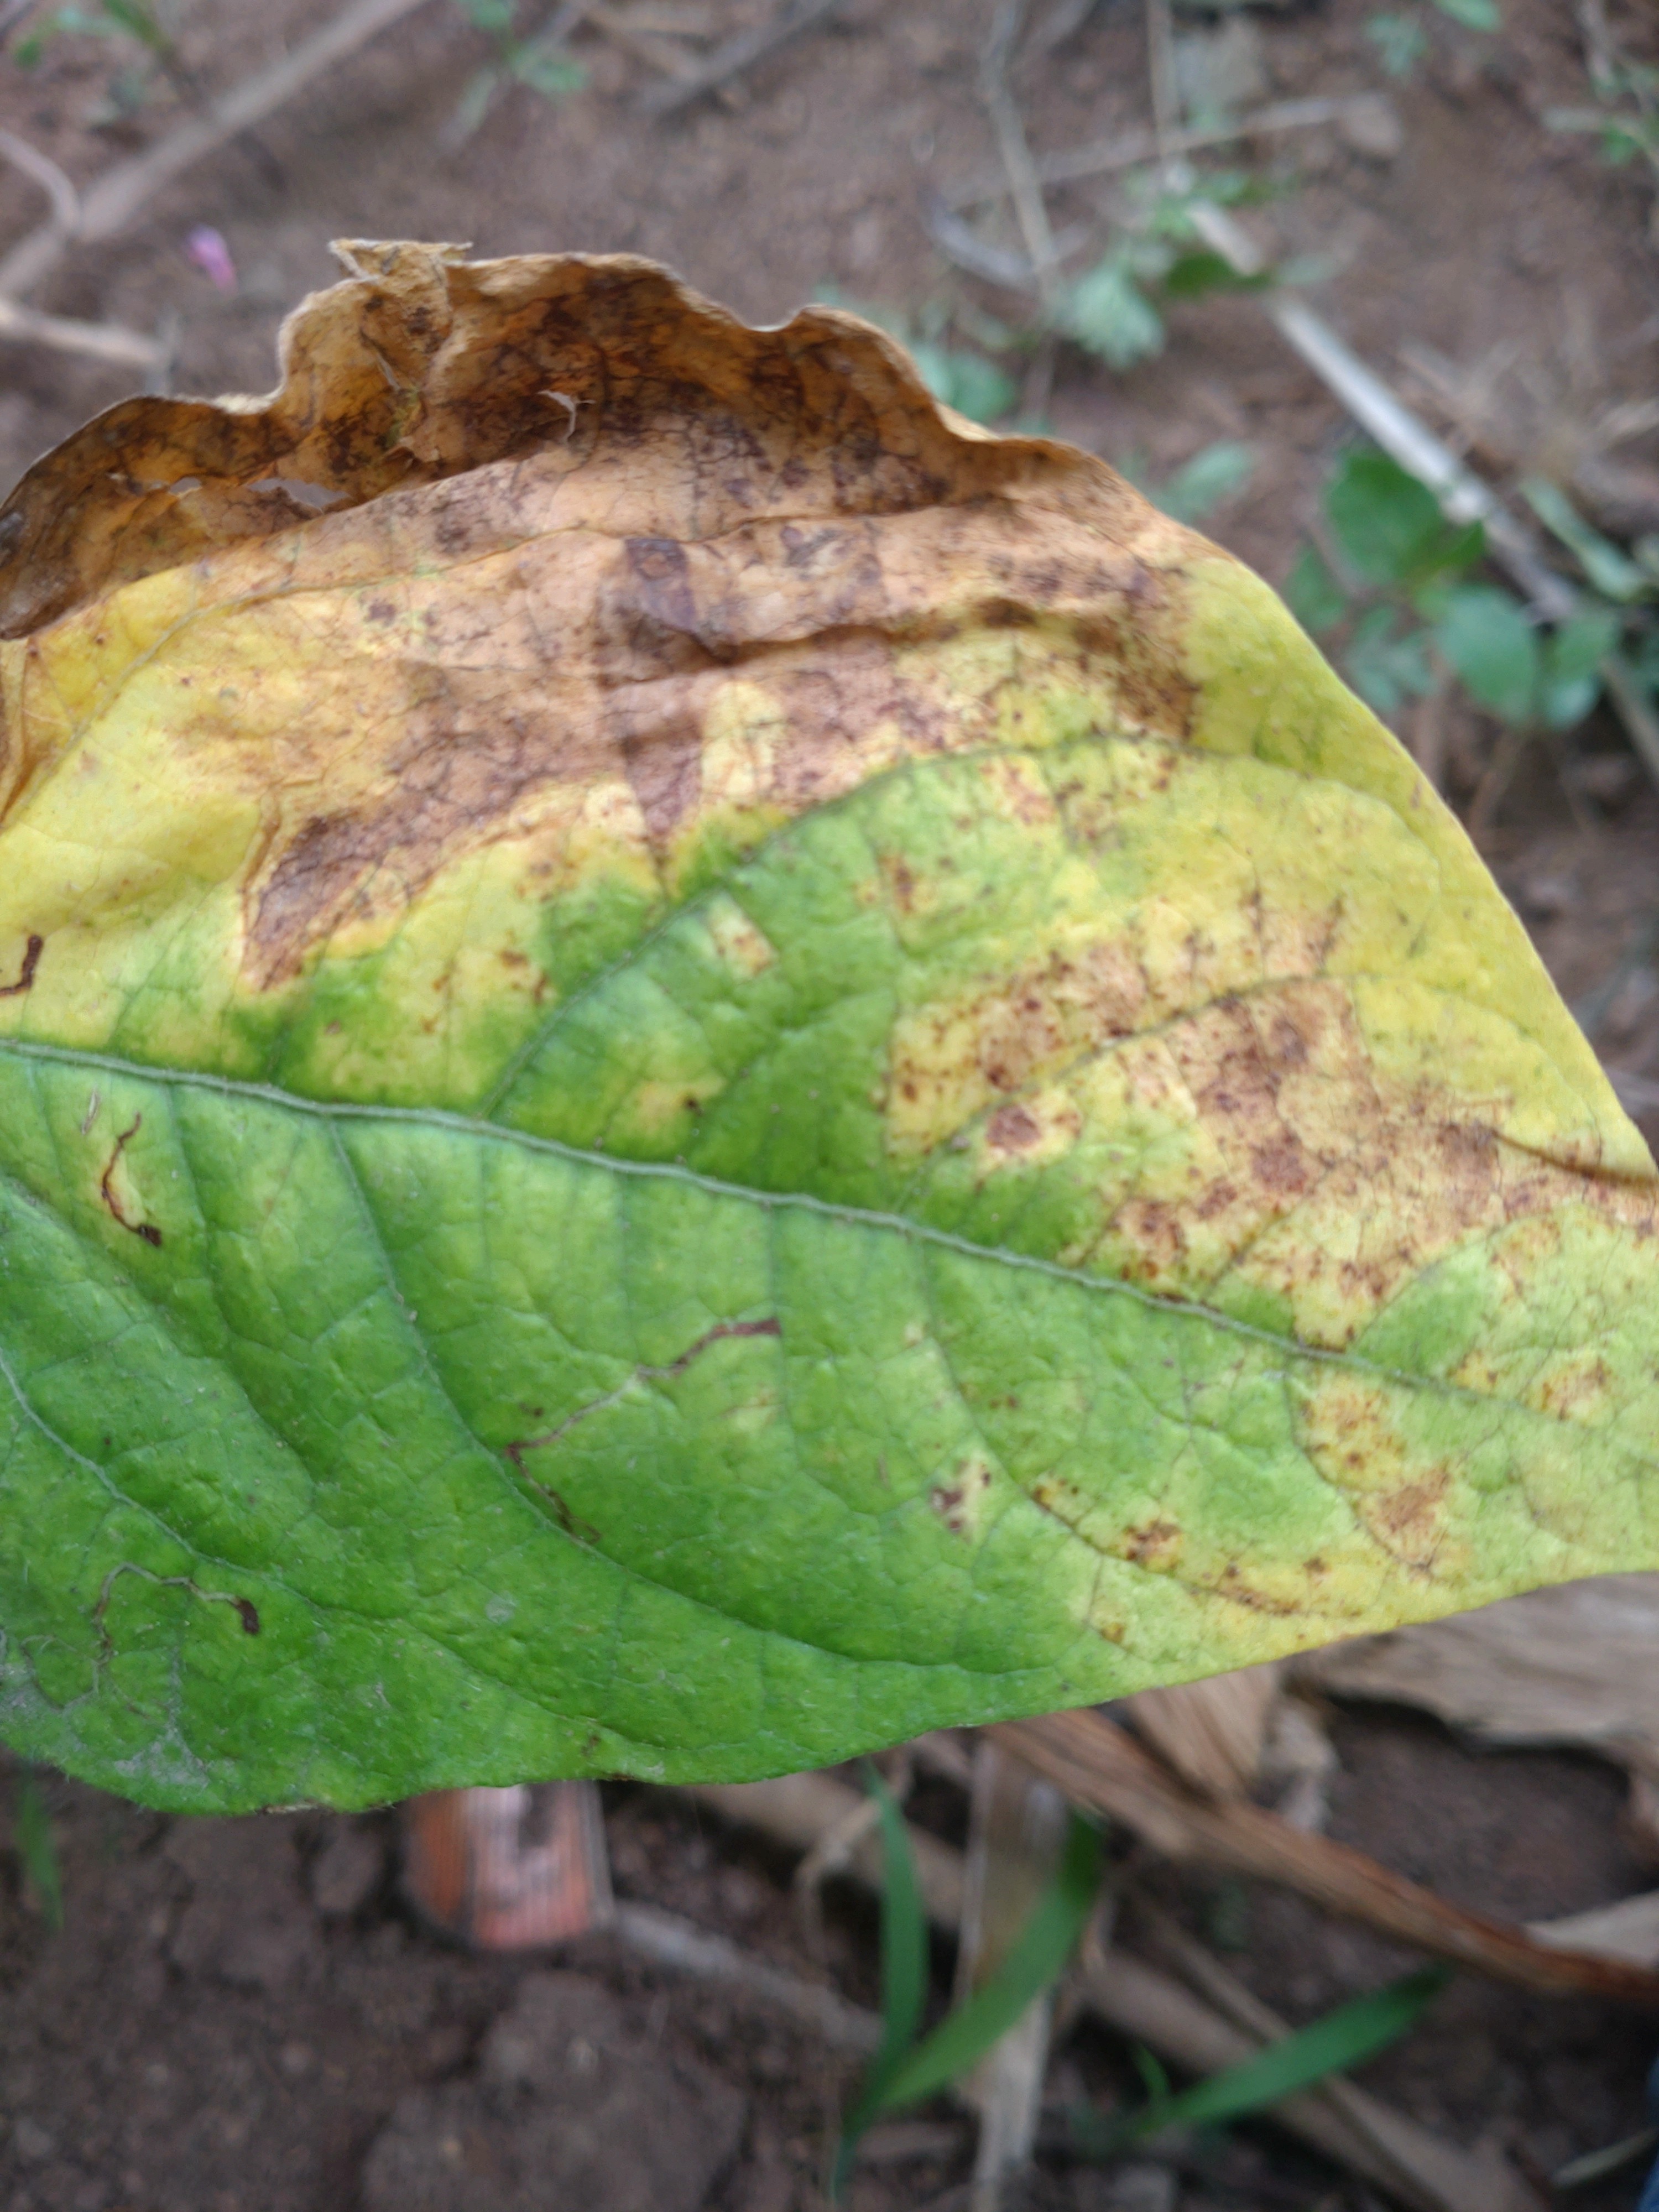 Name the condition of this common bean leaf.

rust
